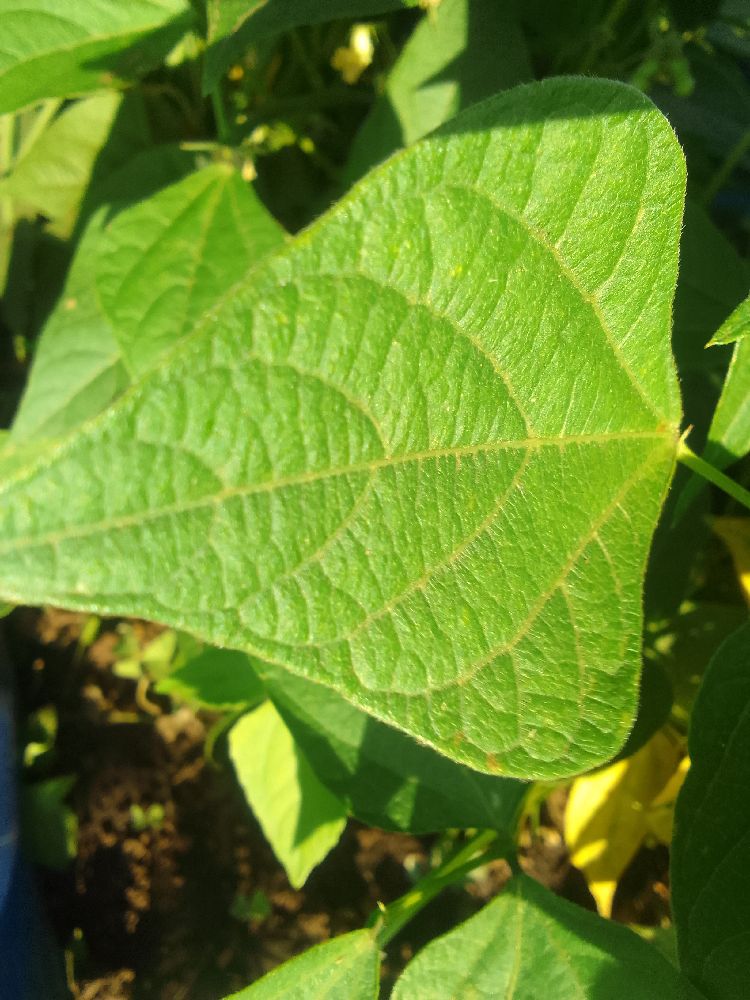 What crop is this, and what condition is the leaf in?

common bean, healthy
